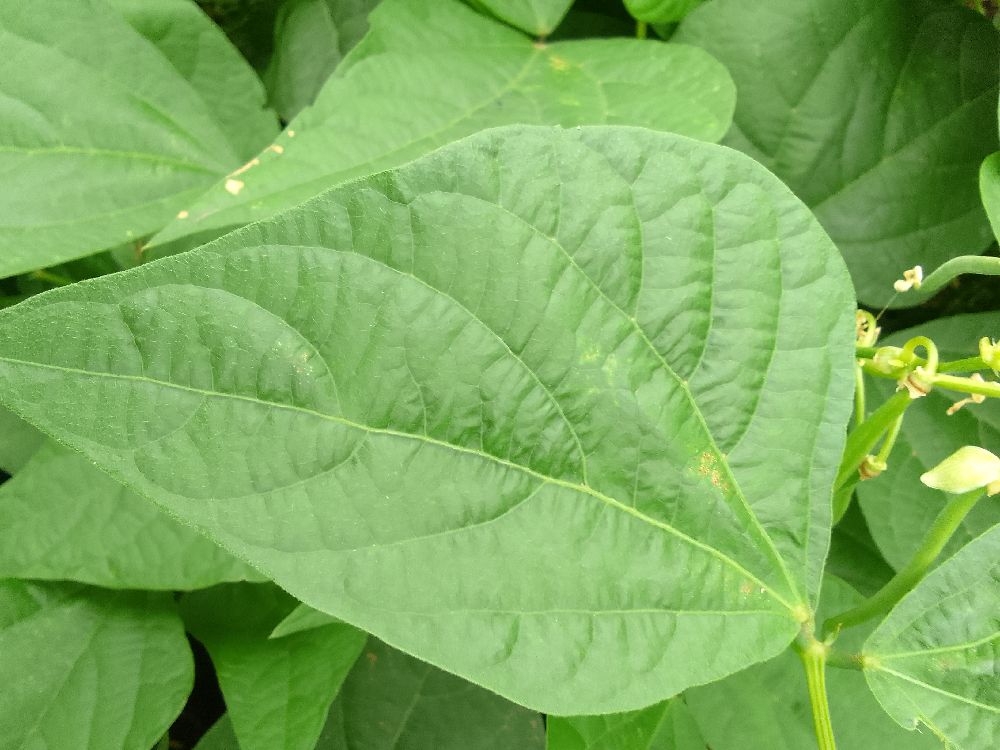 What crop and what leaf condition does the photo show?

common bean, healthy
